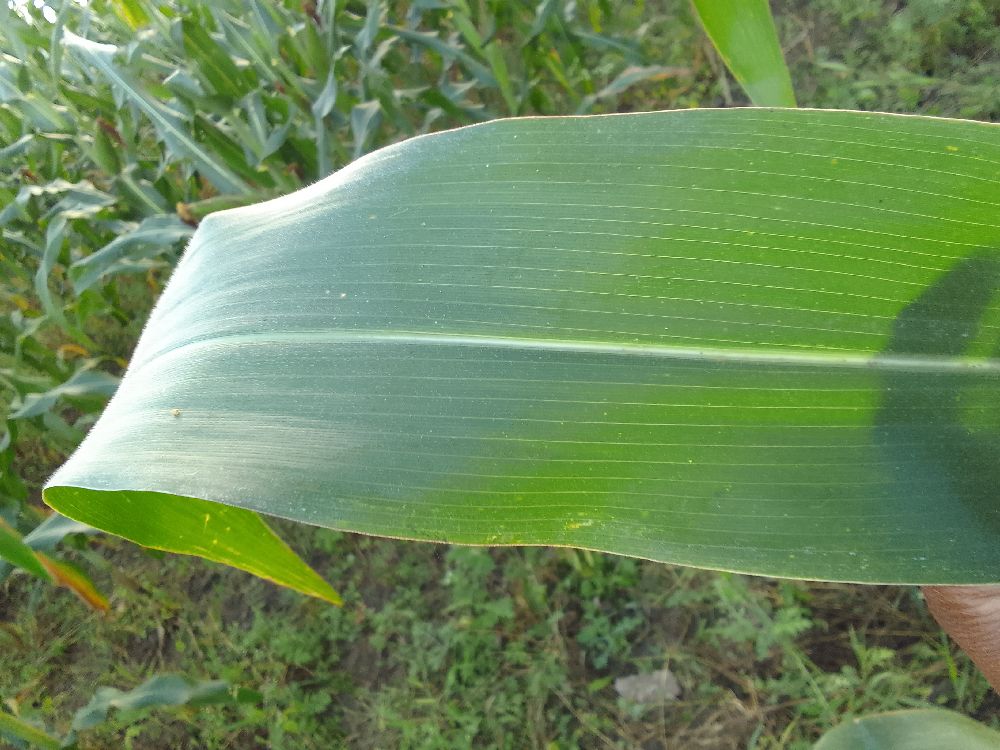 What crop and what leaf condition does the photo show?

maize, healthy
